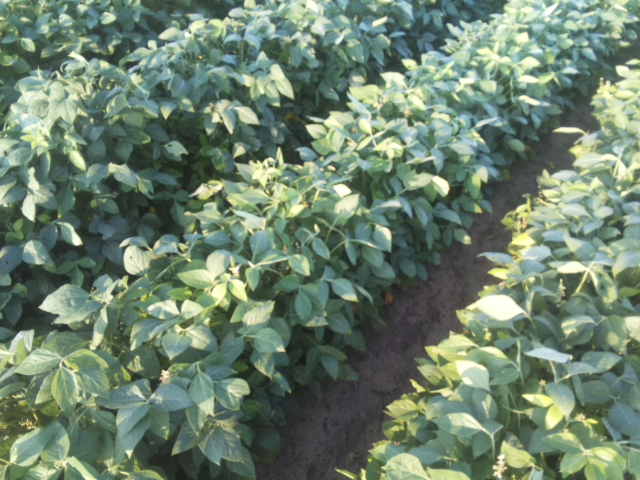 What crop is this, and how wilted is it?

soybean, leaves with no wilting
